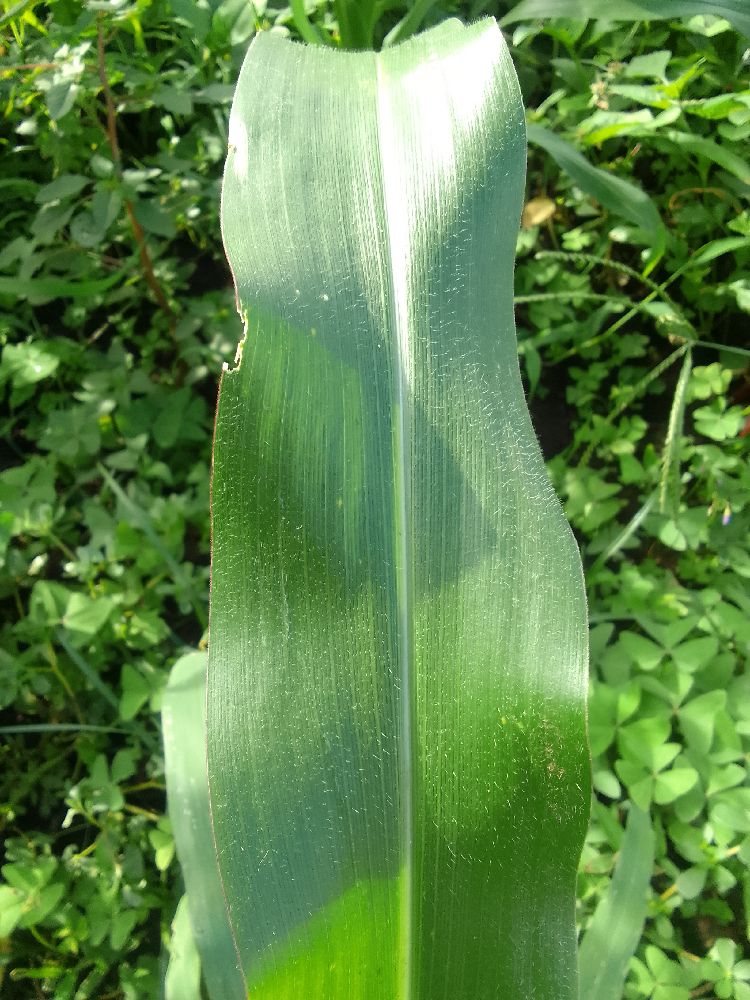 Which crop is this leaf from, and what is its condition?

maize, healthy
